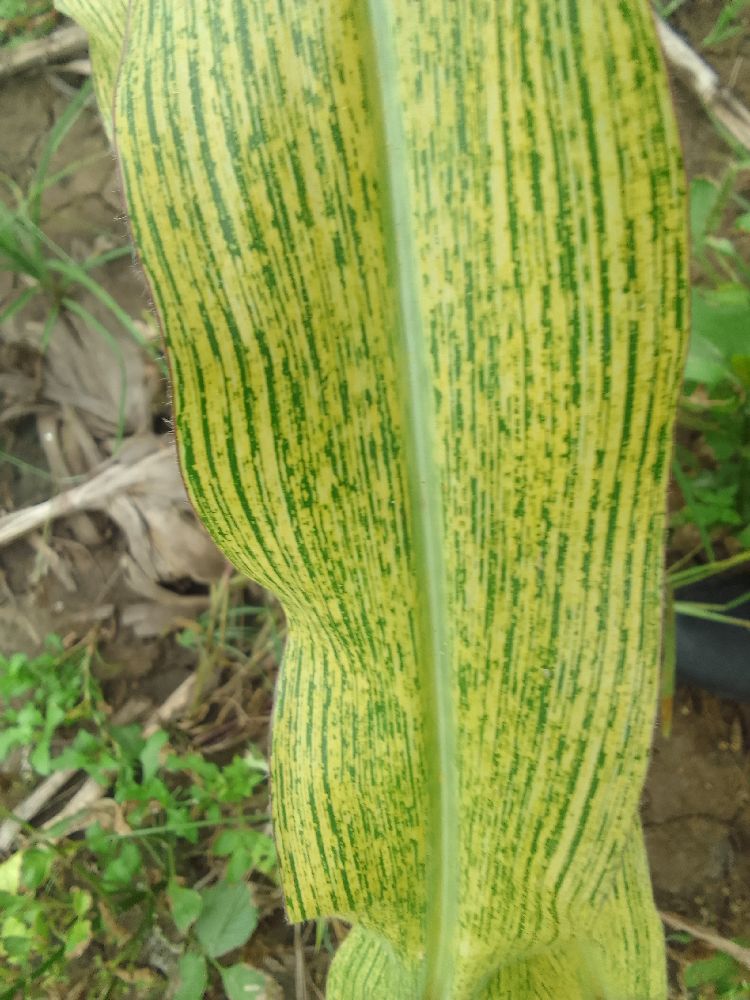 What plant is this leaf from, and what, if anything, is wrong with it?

maize, maize streak virus
